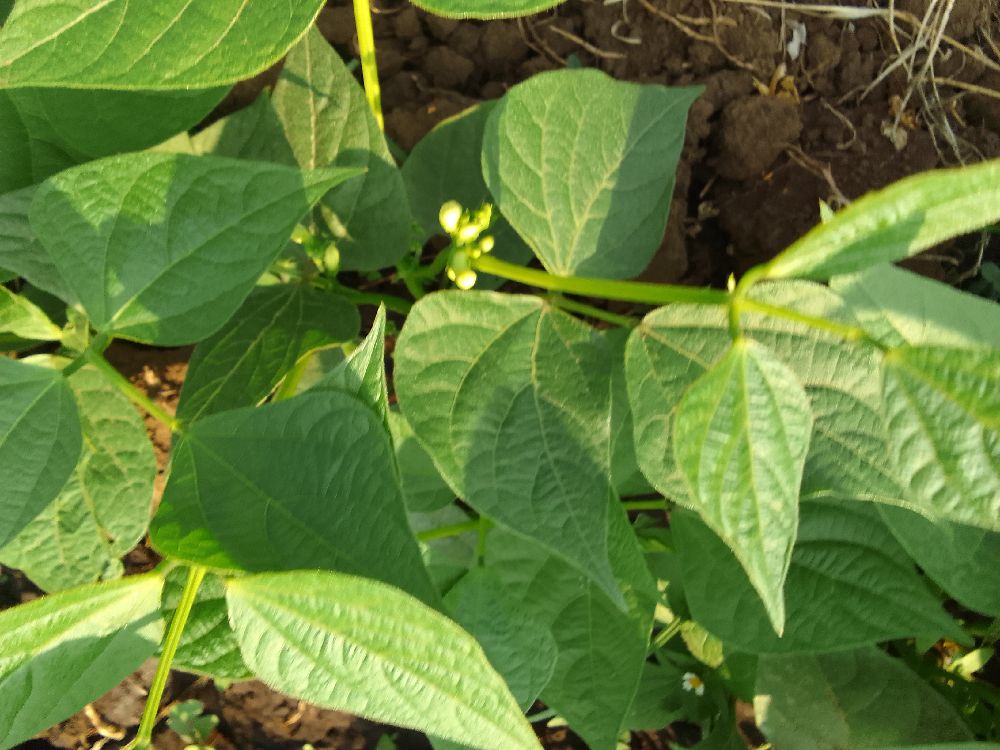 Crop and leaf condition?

common bean, healthy
